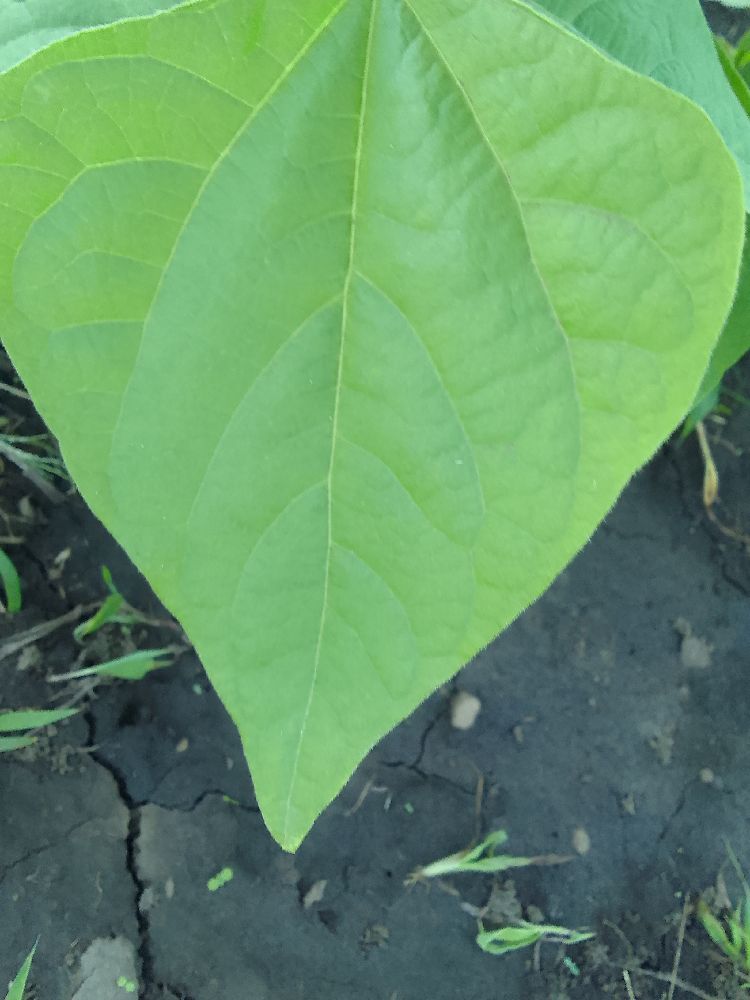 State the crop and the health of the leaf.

common bean, healthy
